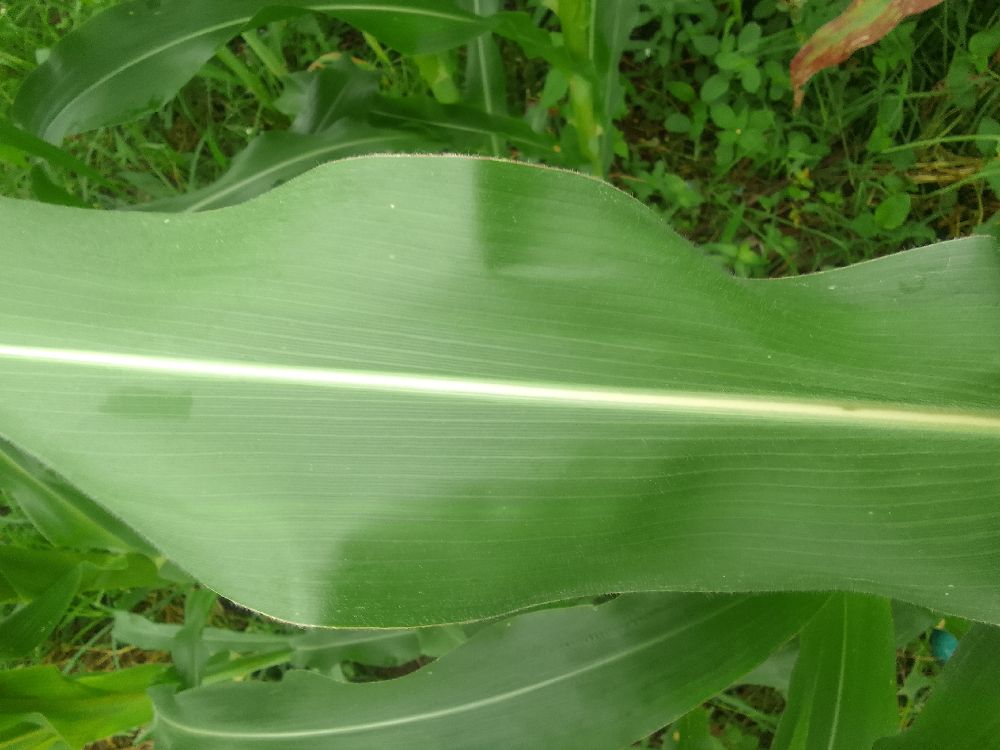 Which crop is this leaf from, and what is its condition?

maize, healthy
